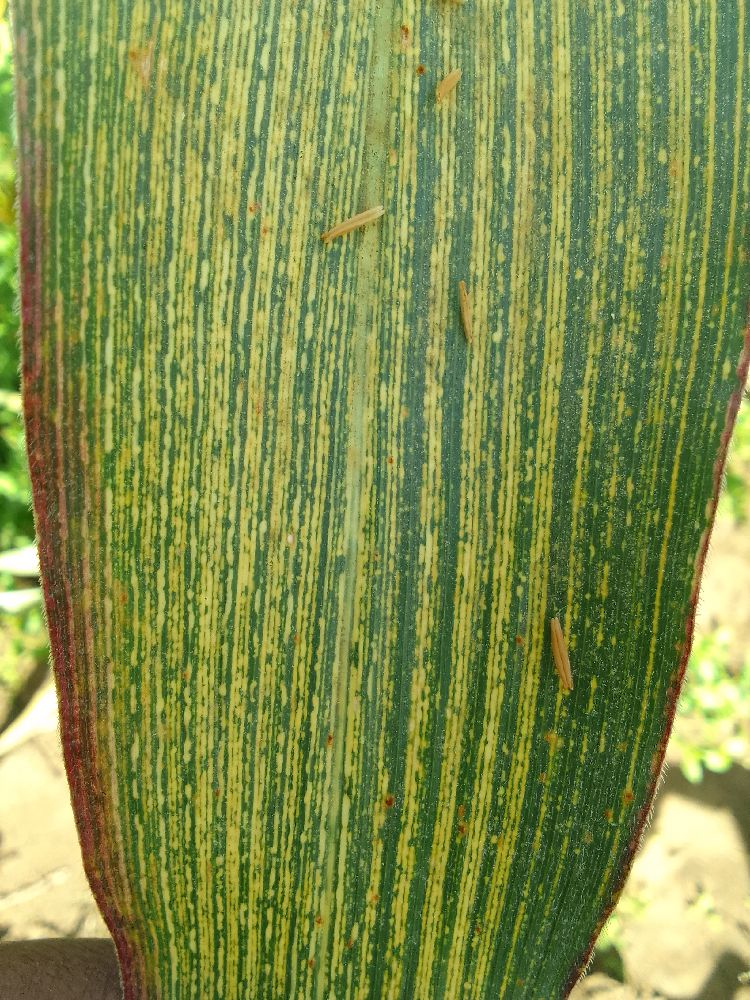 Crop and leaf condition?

maize, maize streak virus
